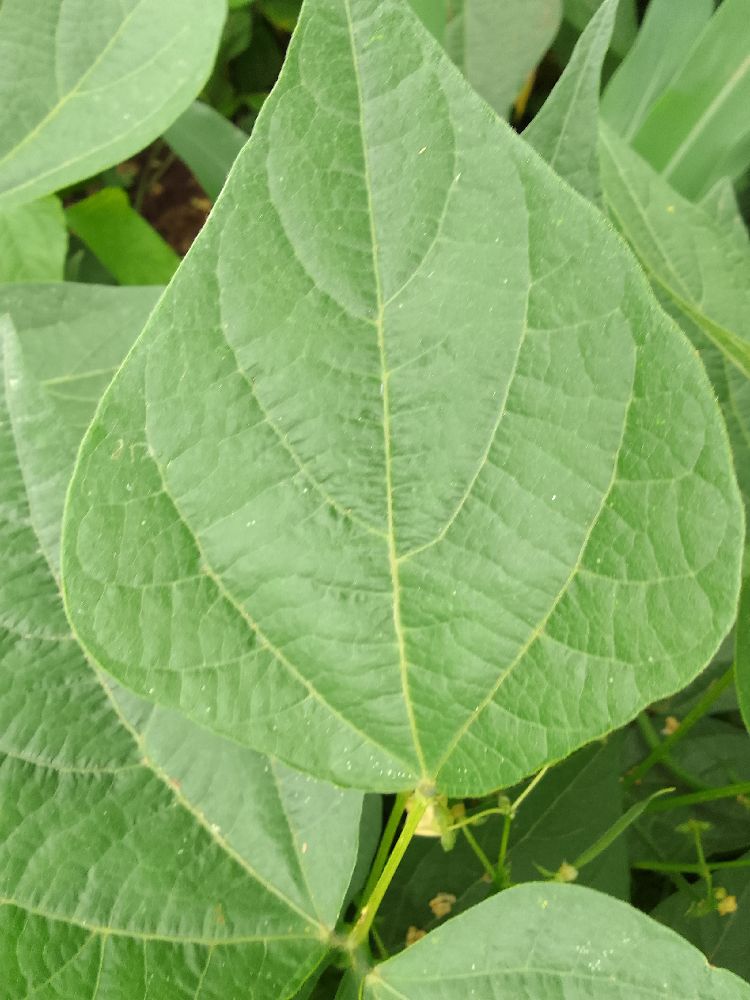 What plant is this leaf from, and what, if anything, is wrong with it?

common bean, healthy
